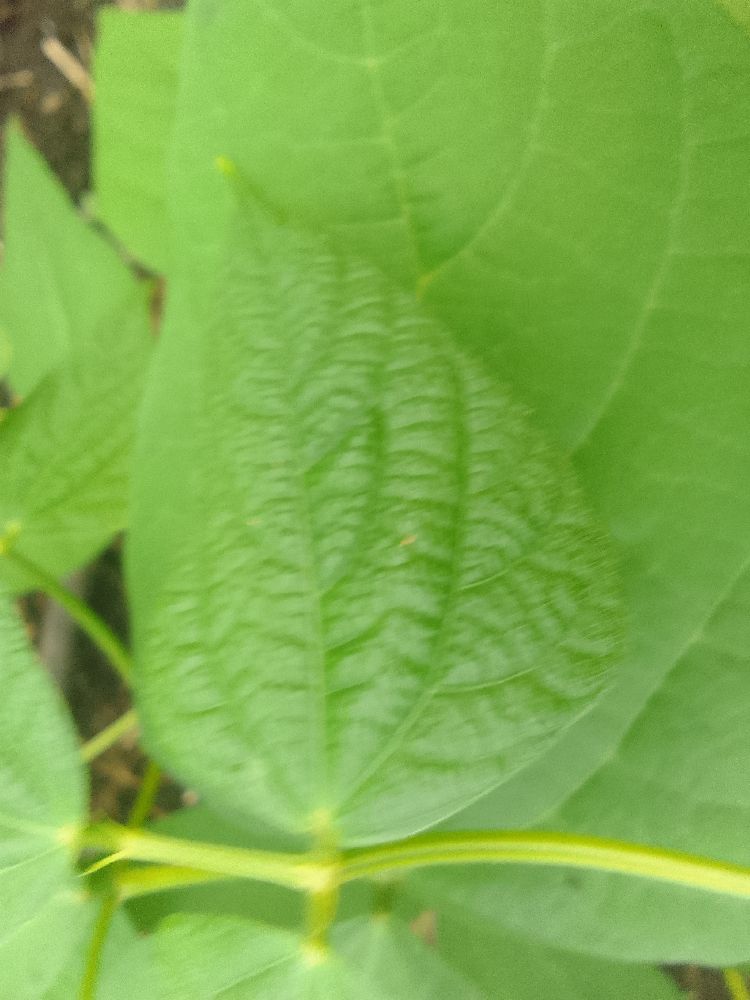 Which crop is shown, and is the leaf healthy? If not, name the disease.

common bean, healthy
